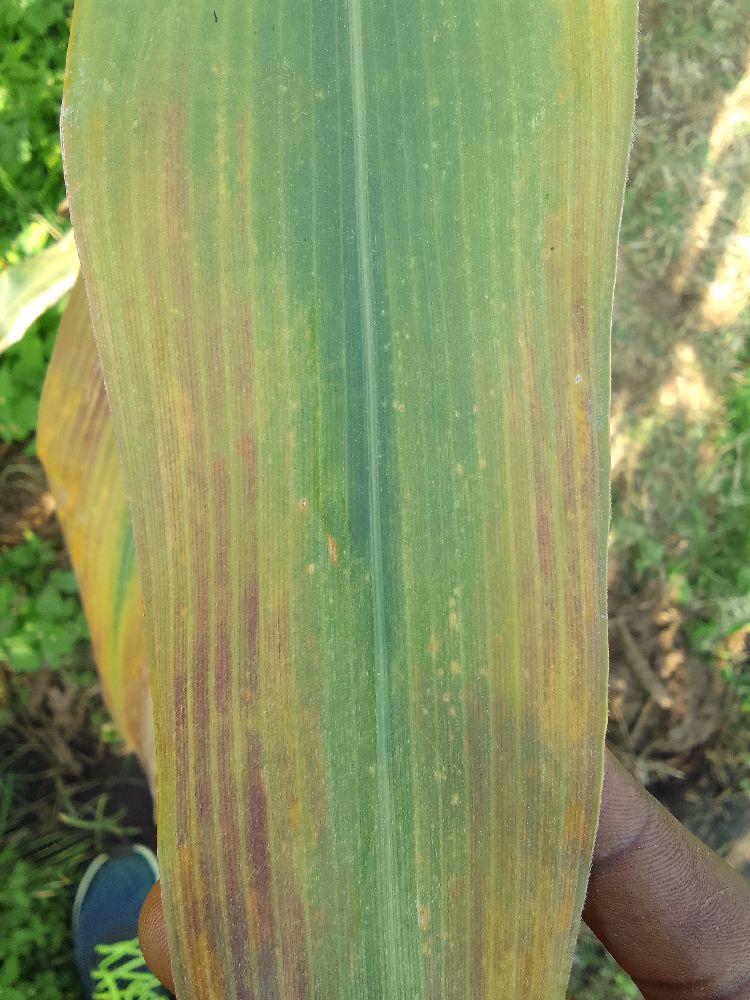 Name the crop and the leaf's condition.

maize, maize lethal necrosis
